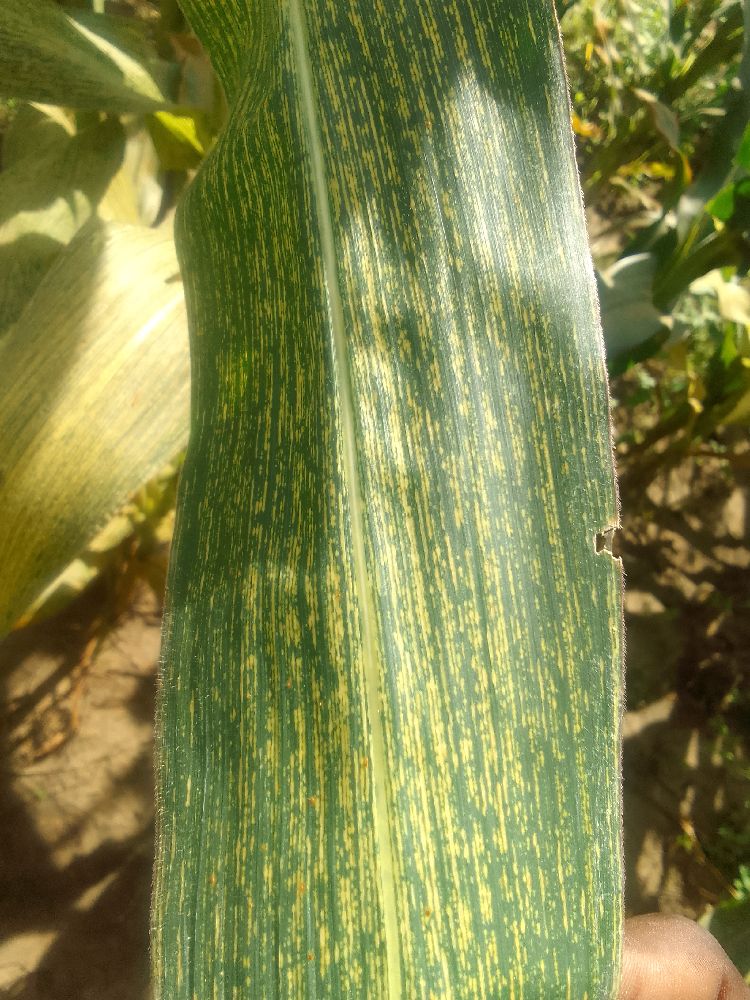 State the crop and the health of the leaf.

maize, maize streak virus
